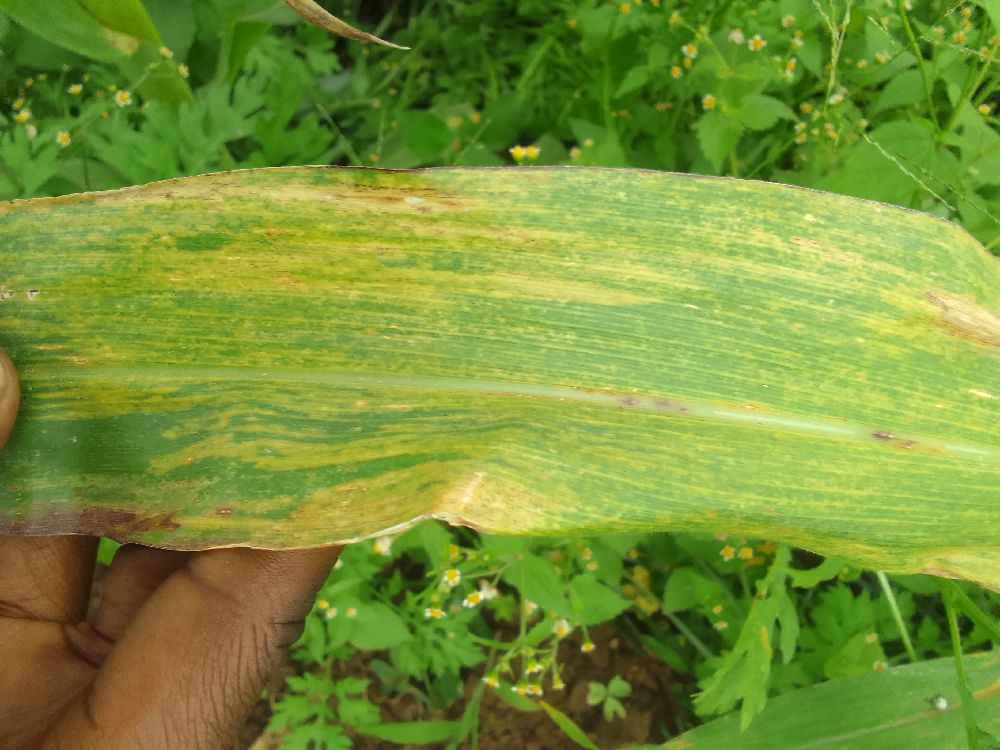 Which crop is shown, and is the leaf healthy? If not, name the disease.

maize, maize lethal necrosis
